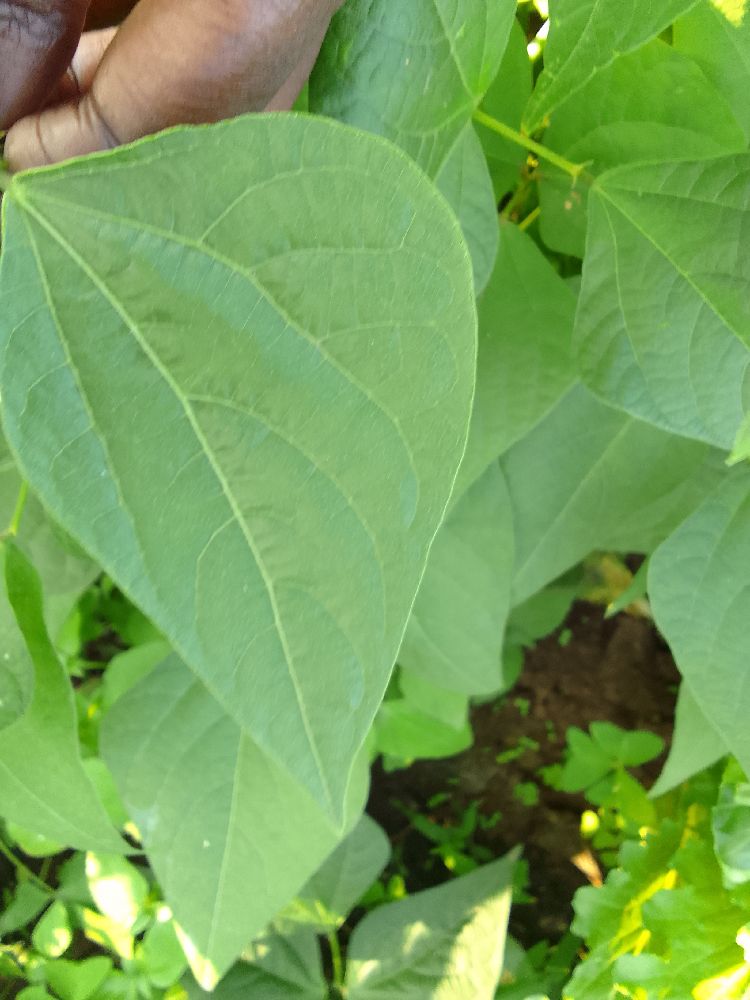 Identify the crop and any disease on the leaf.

common bean, healthy
